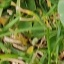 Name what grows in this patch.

grass
